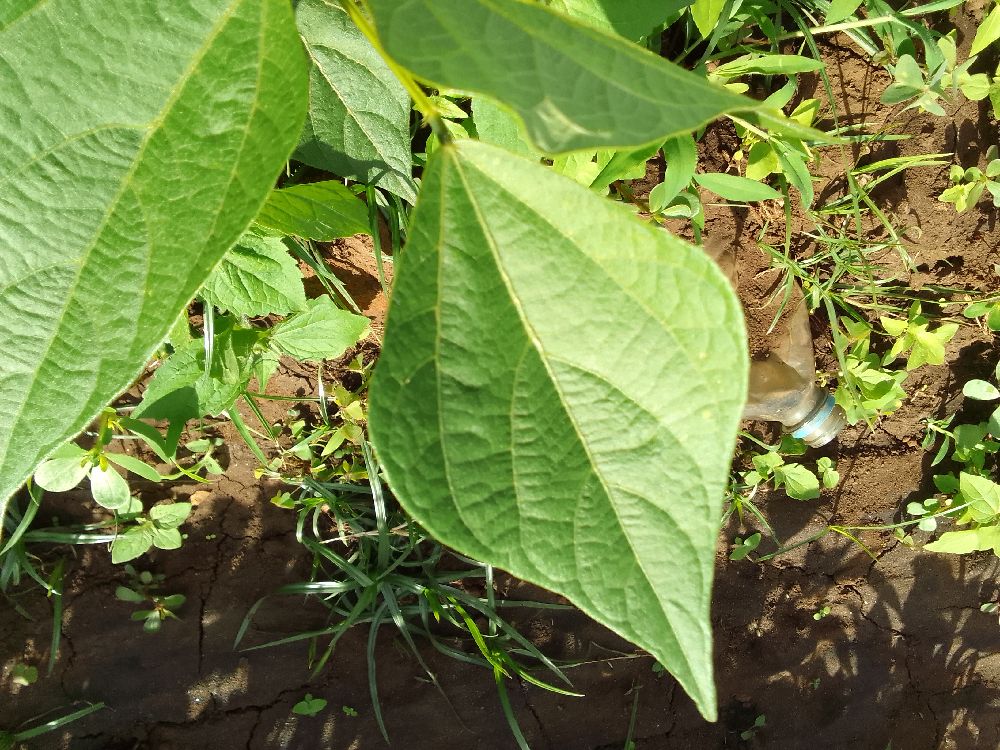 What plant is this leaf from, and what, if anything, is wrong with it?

common bean, healthy
